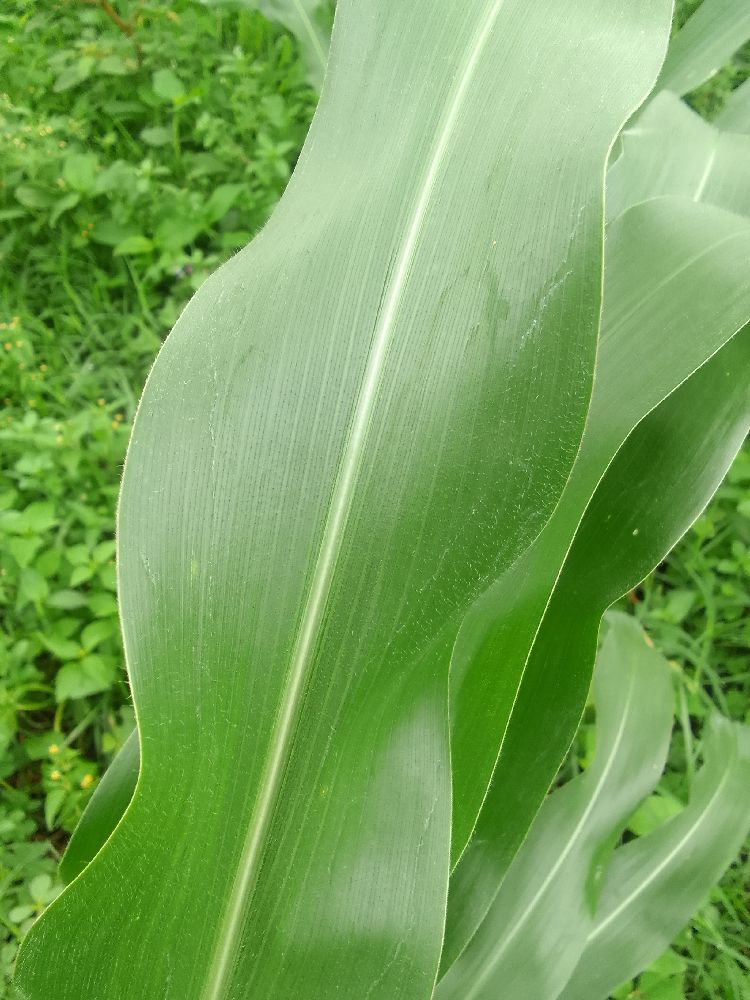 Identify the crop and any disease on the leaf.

maize, healthy
